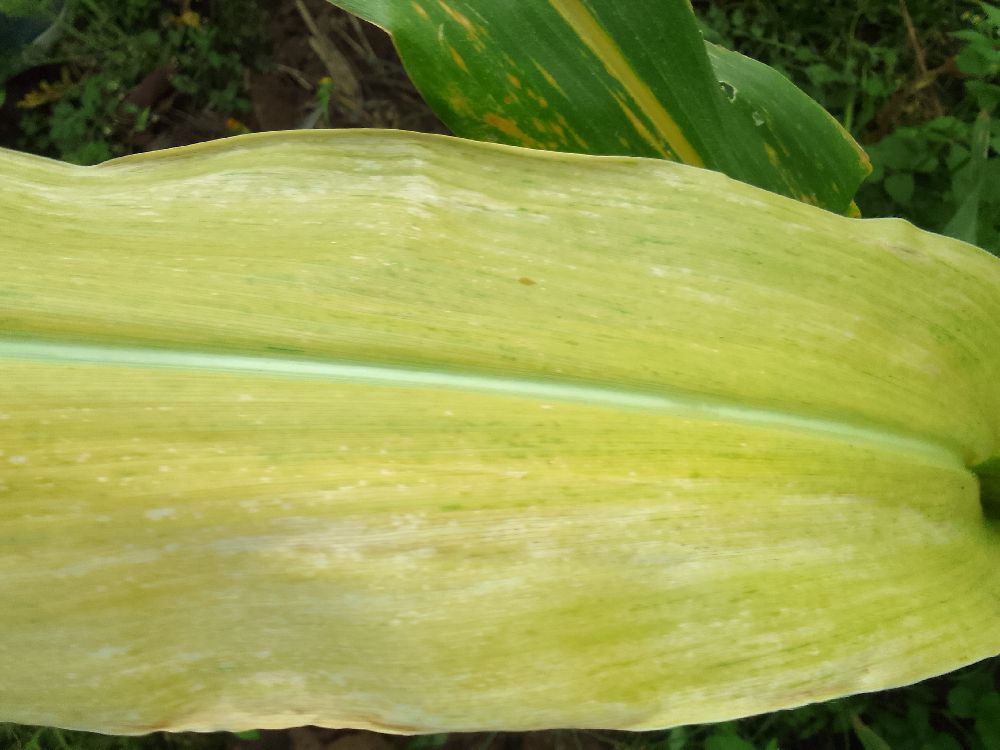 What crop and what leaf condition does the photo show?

maize, maize lethal necrosis
